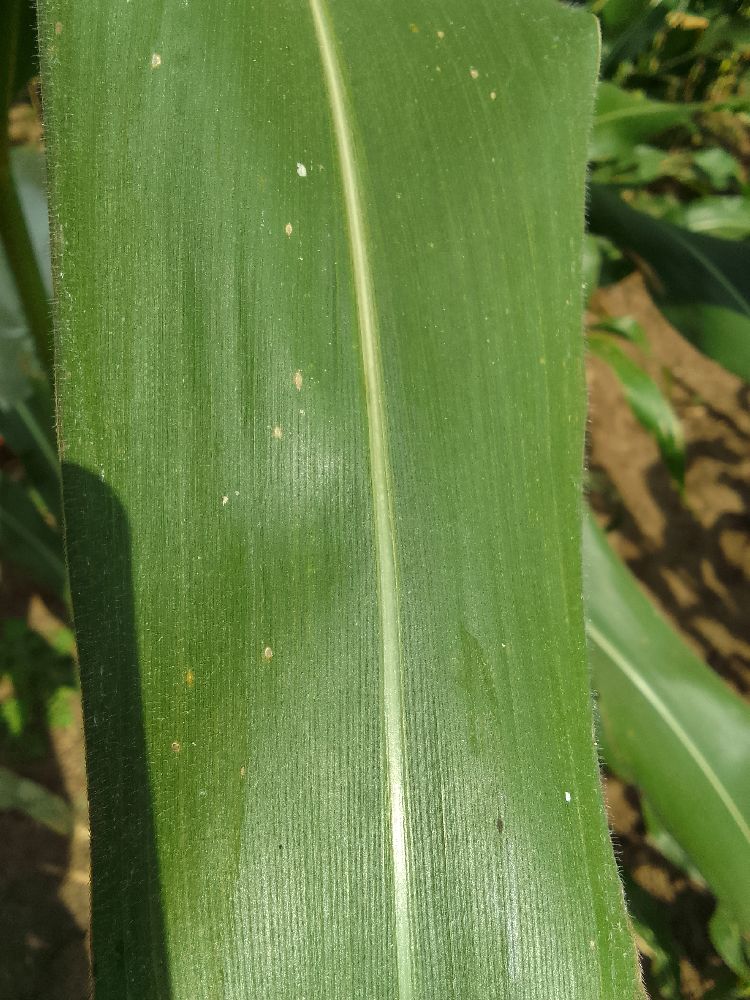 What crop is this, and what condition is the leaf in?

maize, healthy
